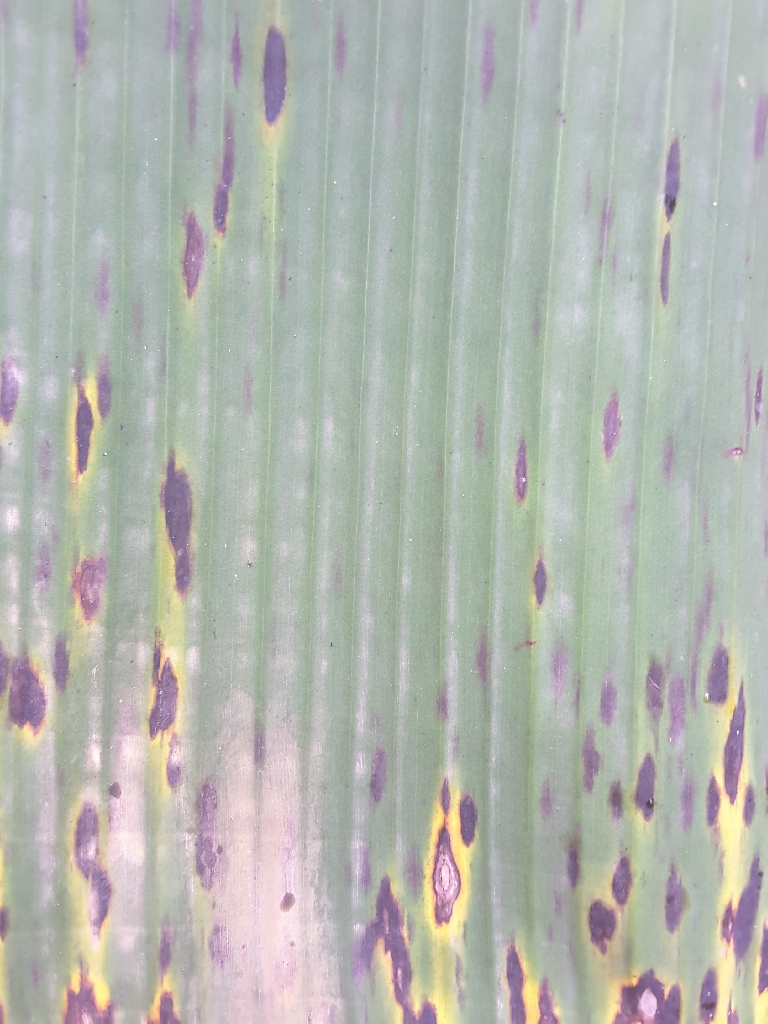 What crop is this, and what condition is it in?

banana, black sigatoka
